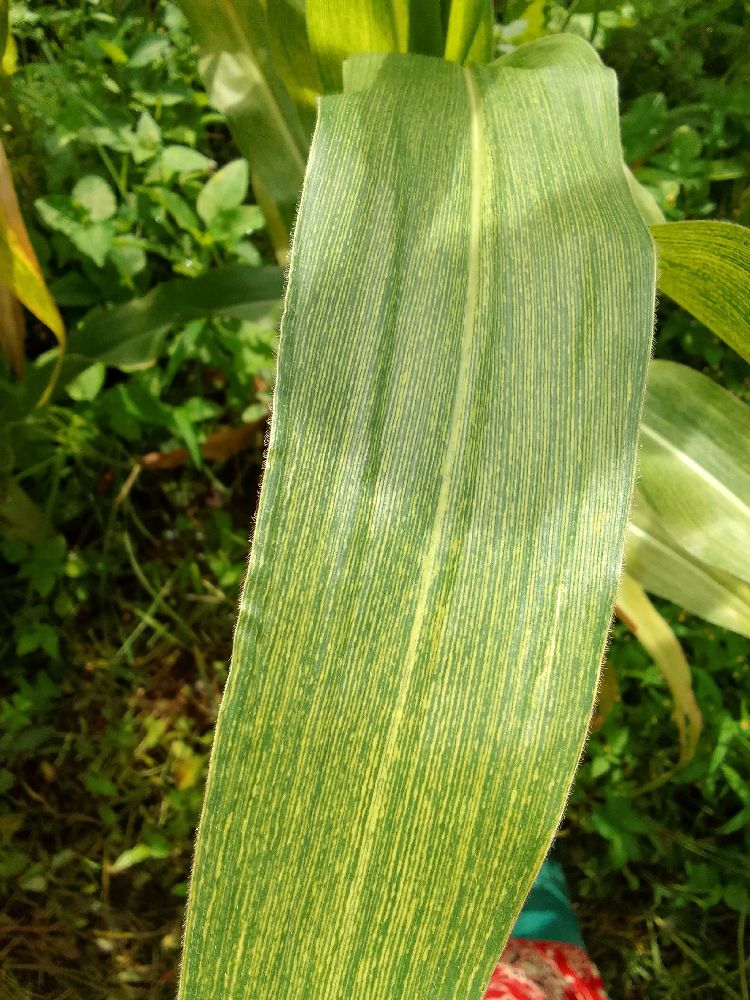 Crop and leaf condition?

maize, maize streak virus
